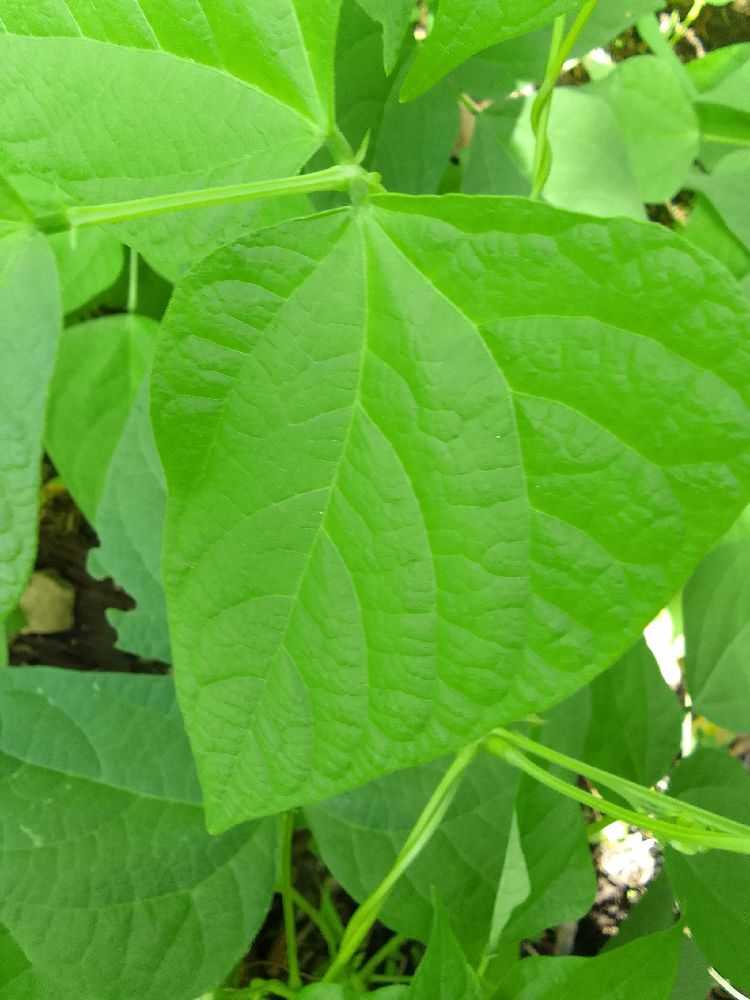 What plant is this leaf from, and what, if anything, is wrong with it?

common bean, healthy
